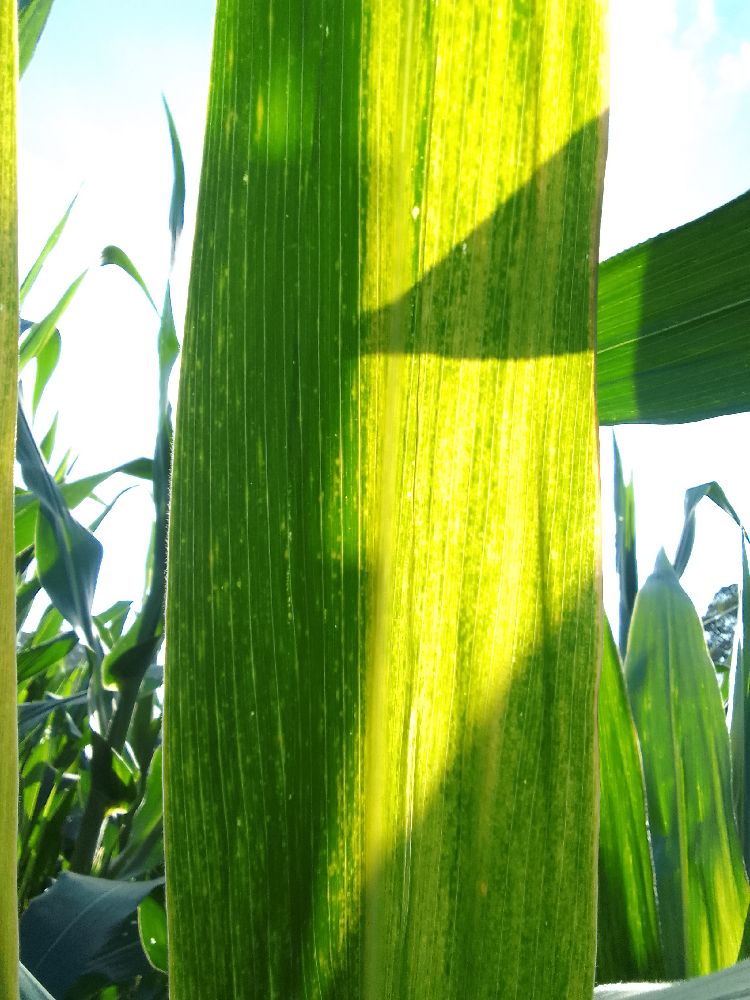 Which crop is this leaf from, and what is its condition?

maize, maize lethal necrosis
